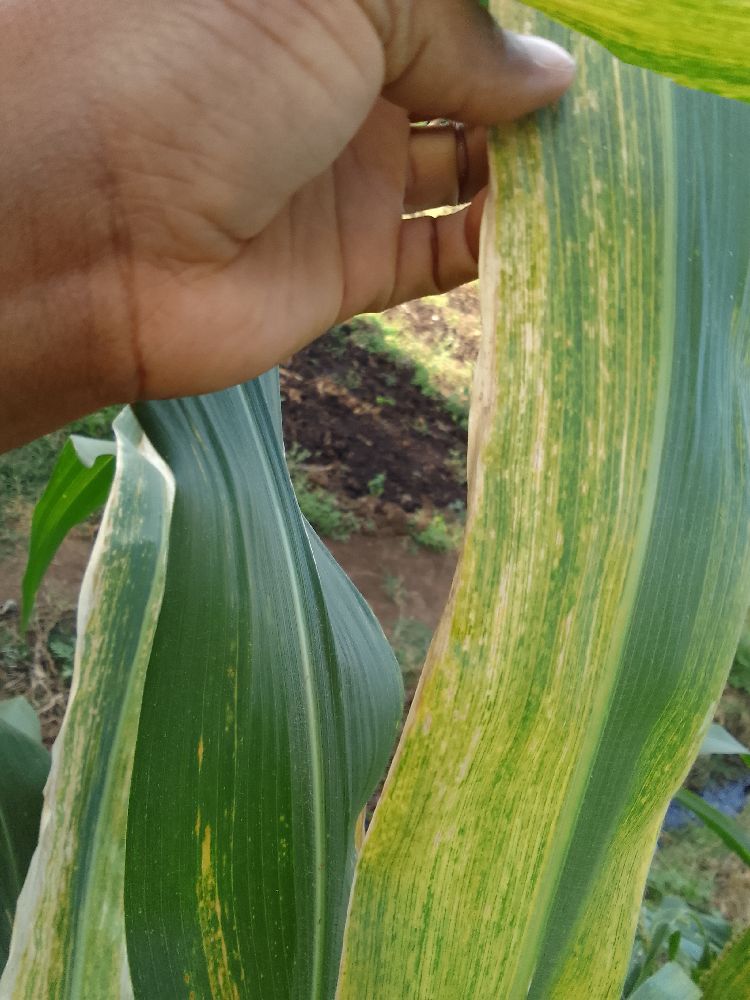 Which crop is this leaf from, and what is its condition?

maize, maize lethal necrosis
